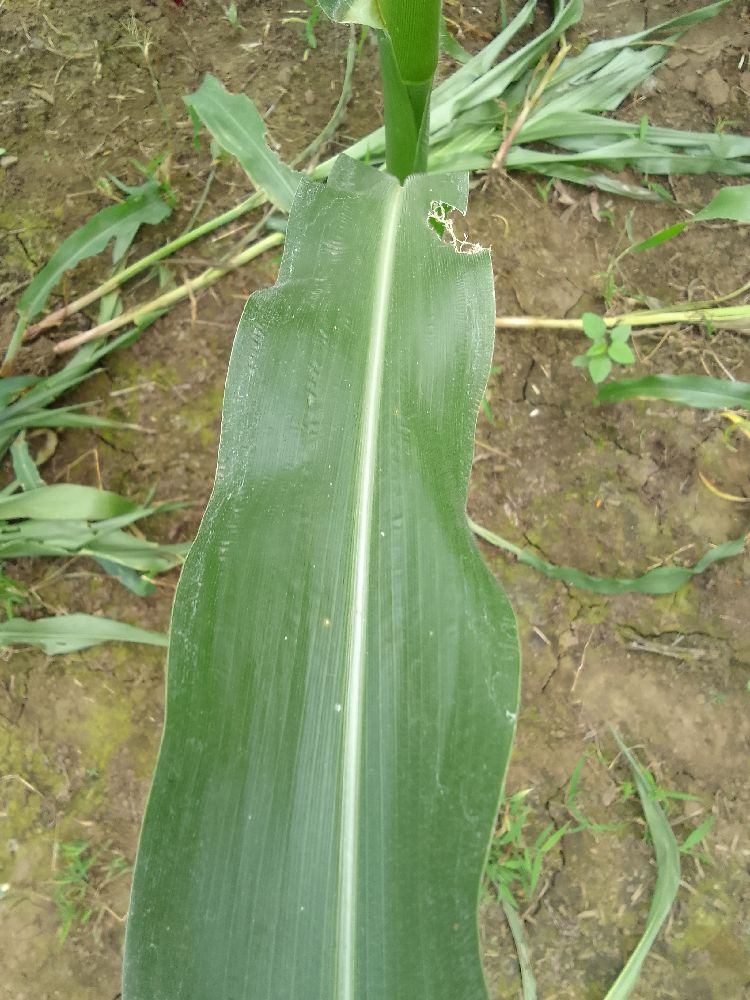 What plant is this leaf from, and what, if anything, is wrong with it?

maize, healthy
